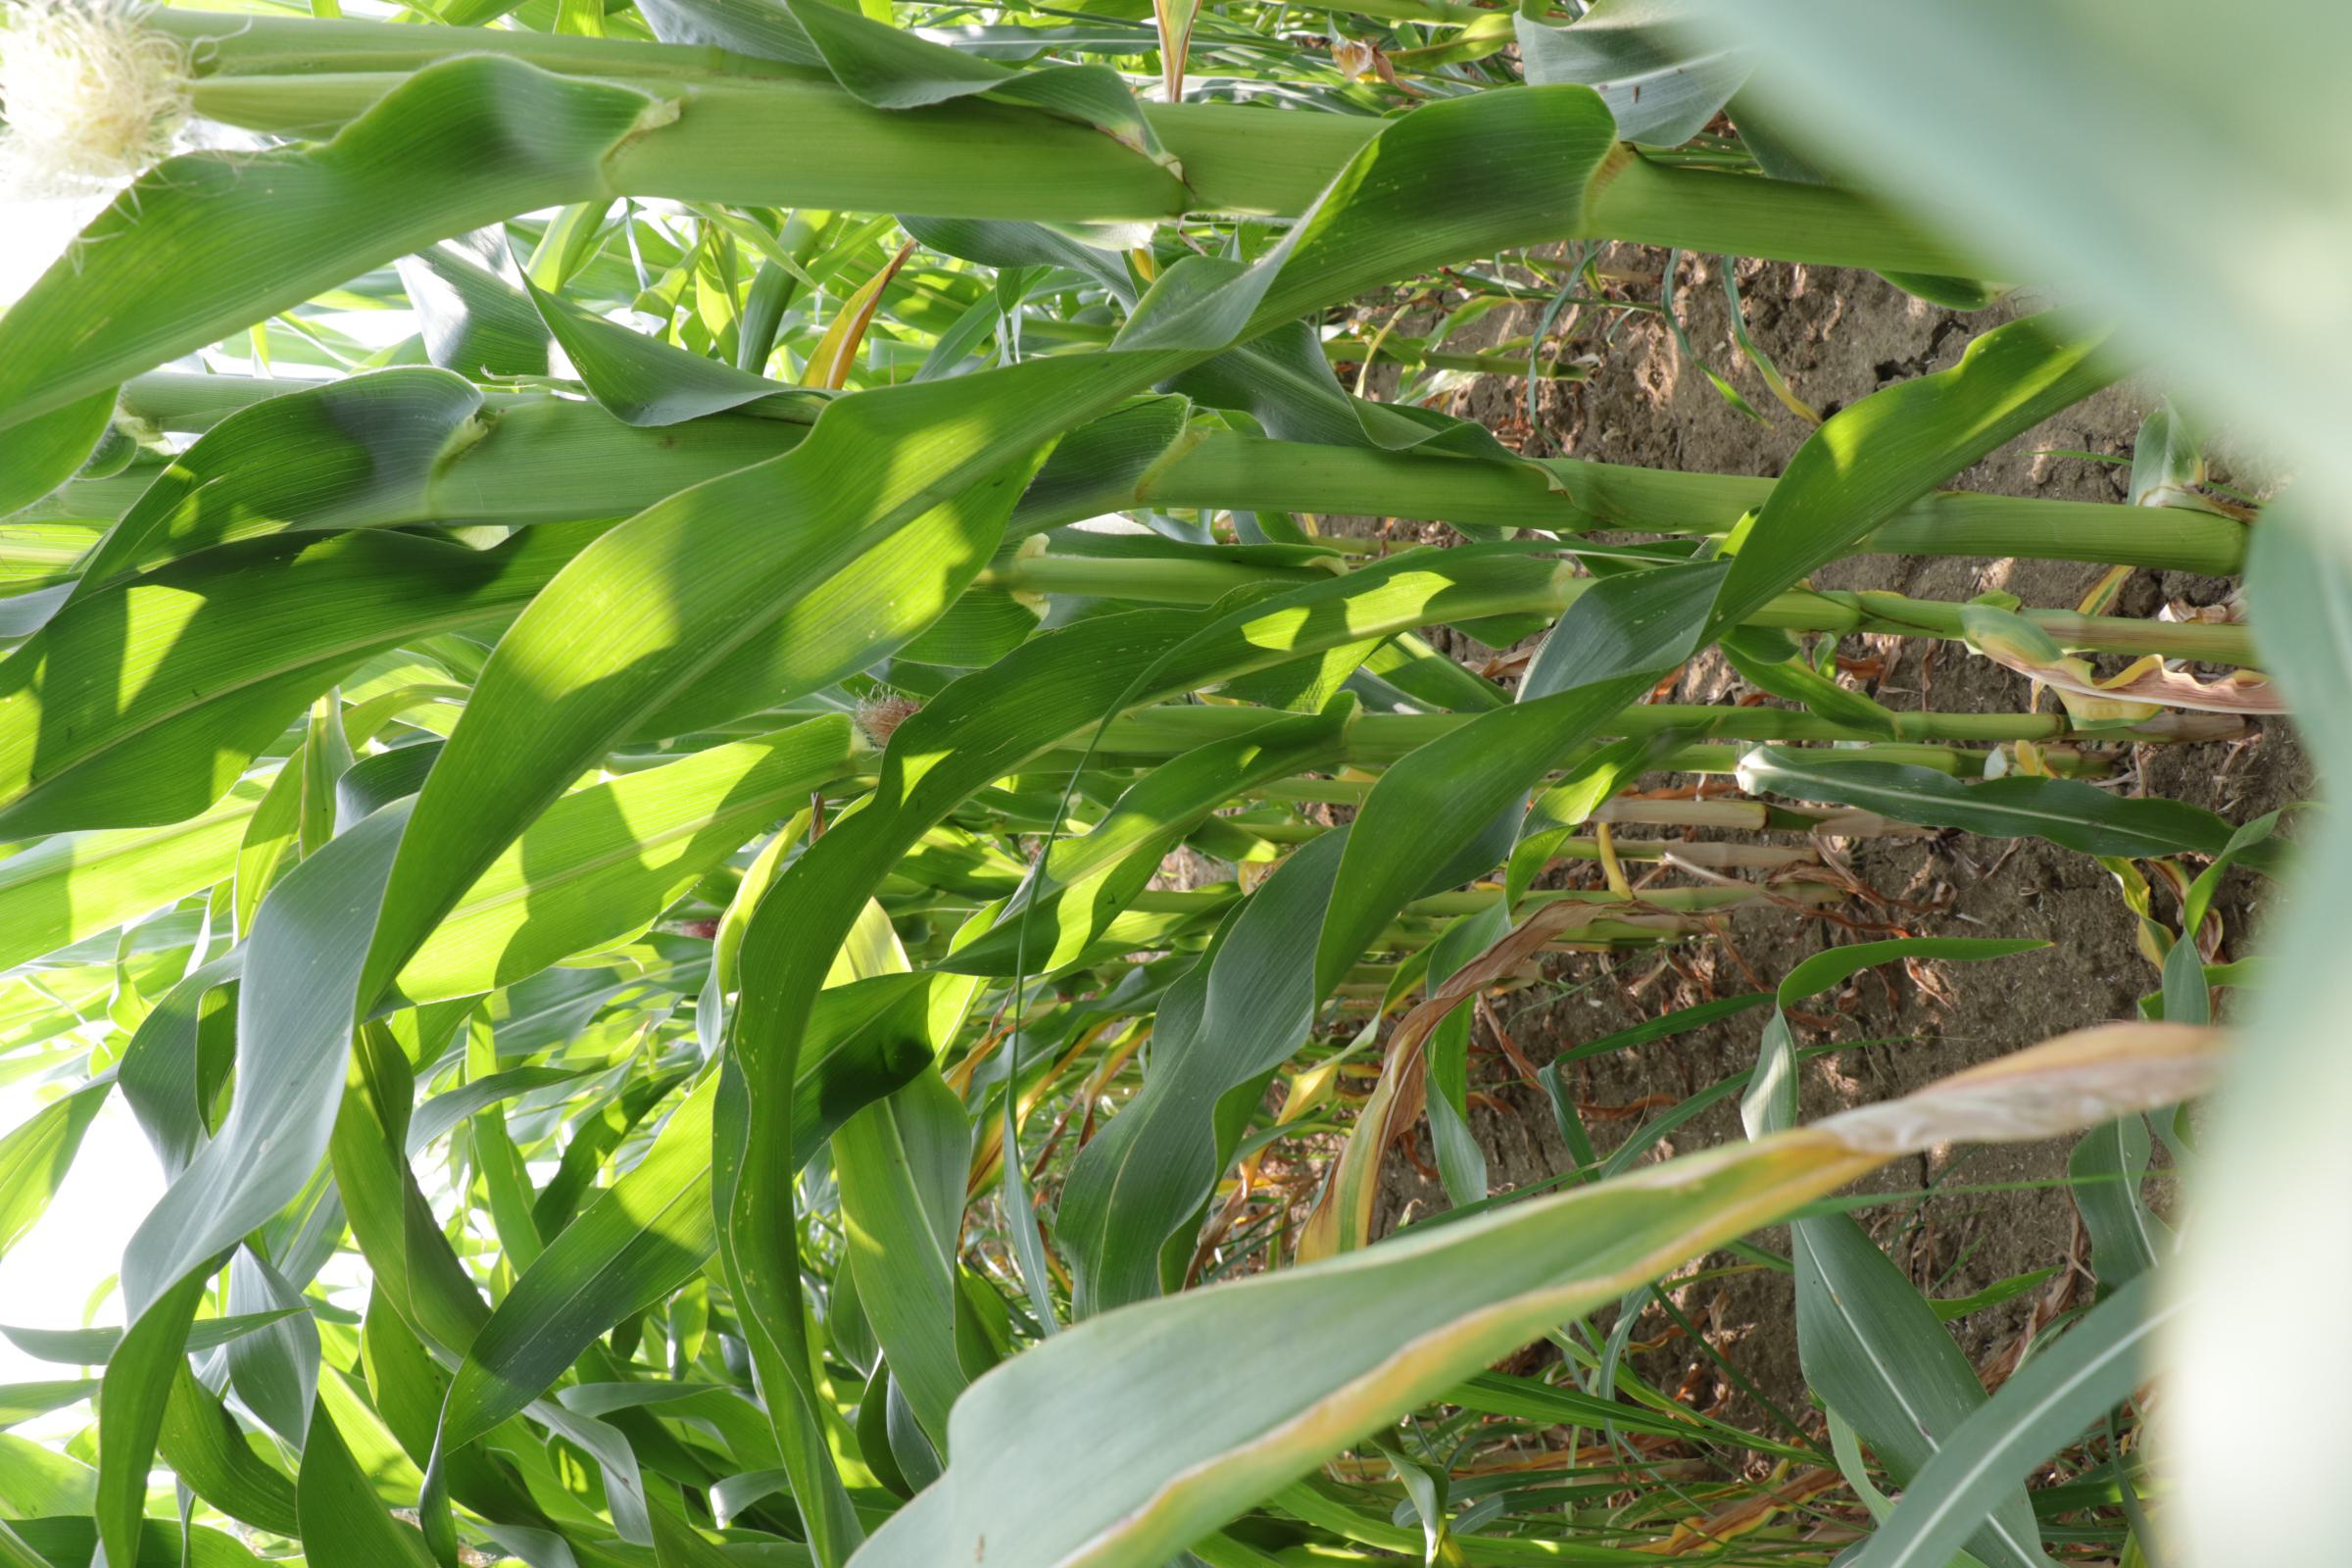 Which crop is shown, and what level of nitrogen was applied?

maize, reduced nitrogen fertilisation
